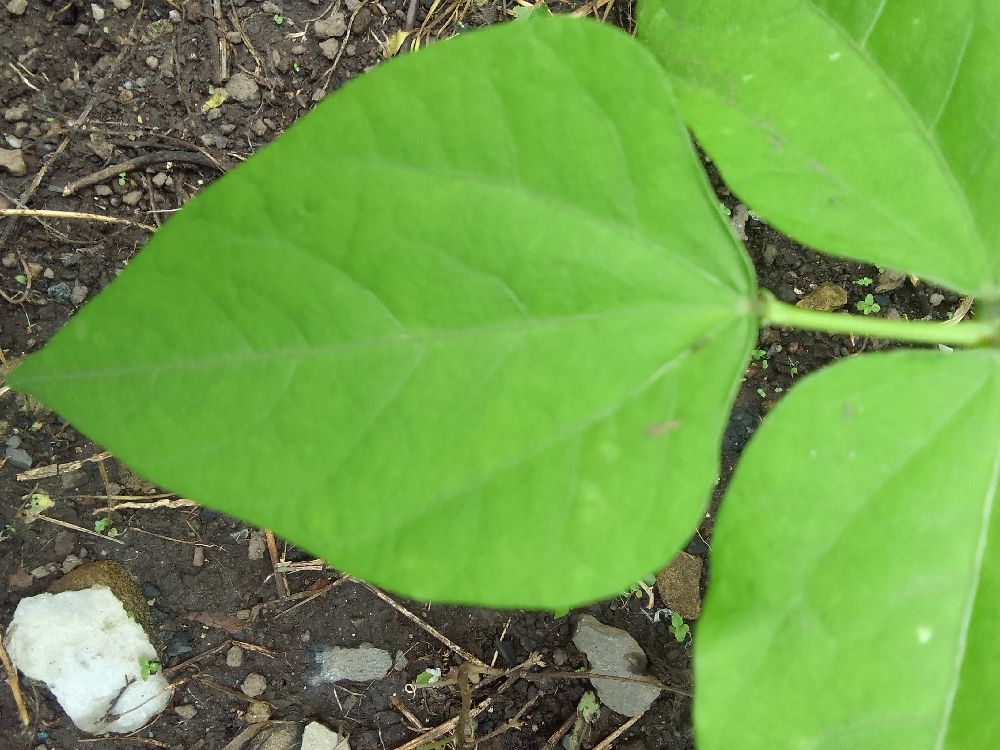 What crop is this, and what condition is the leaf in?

common bean, healthy
